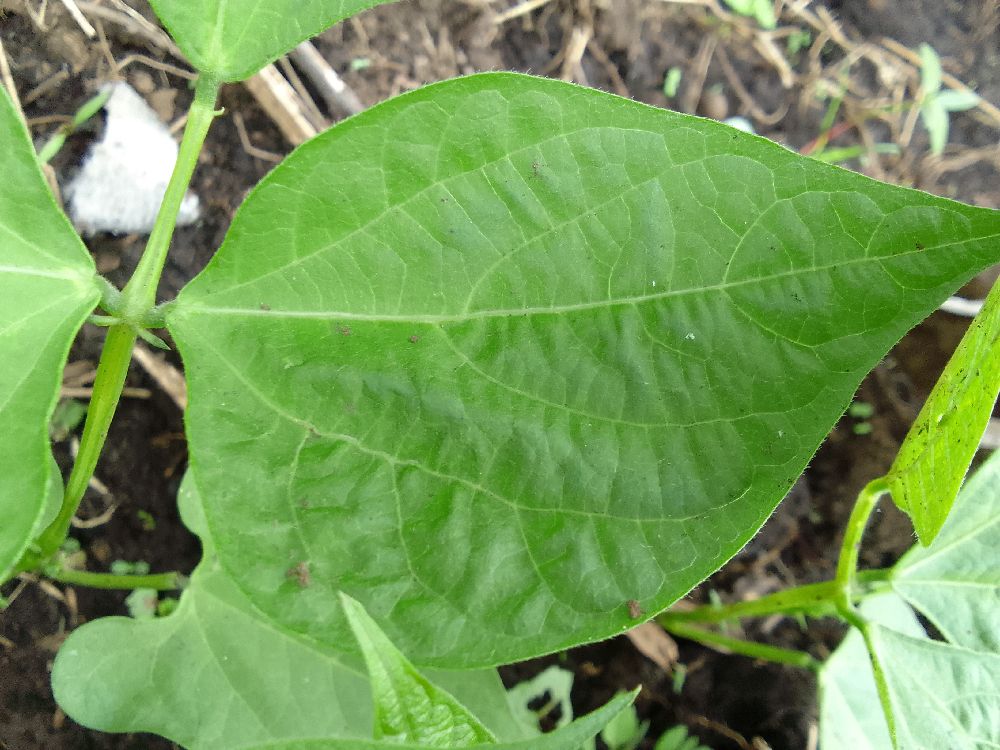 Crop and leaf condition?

common bean, healthy
